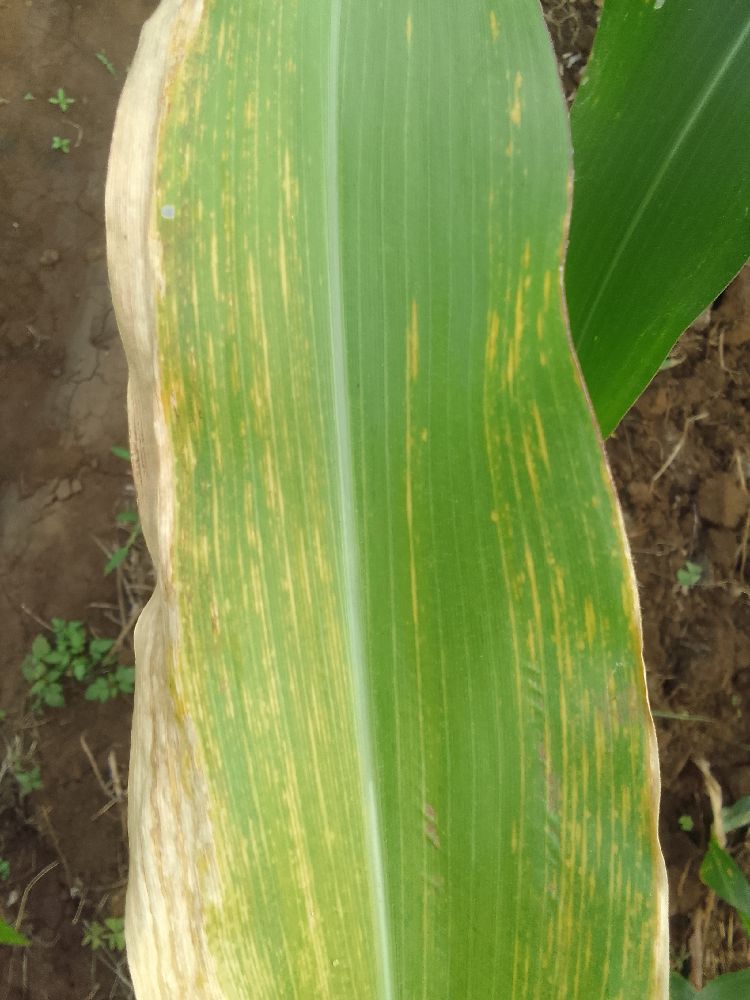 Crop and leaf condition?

maize, maize lethal necrosis
